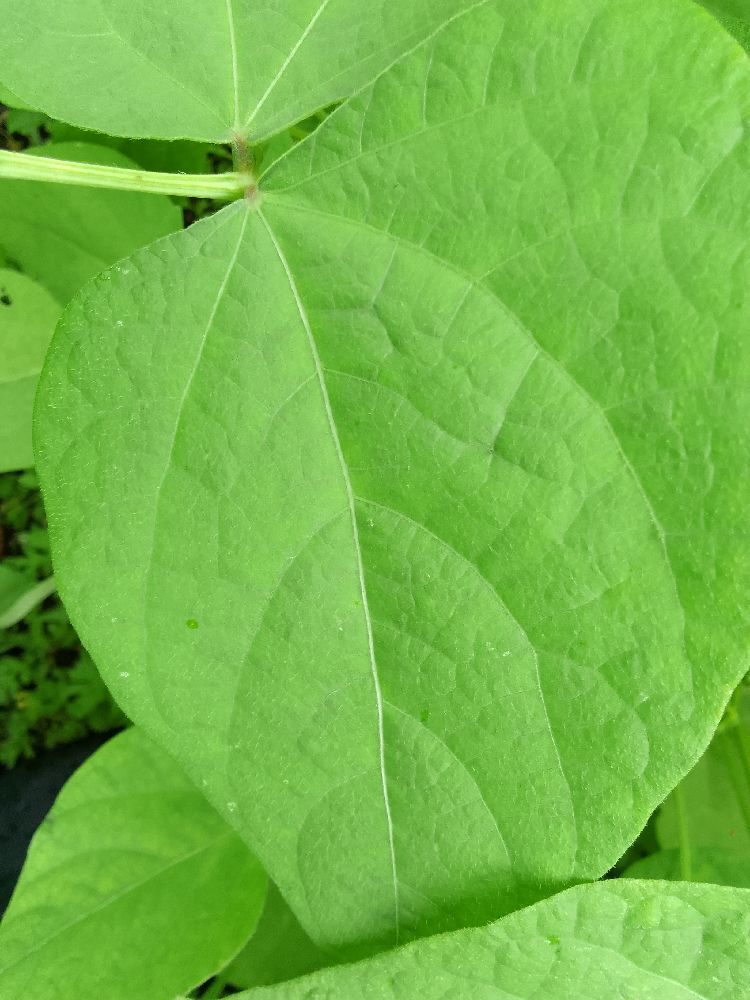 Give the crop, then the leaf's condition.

maize, healthy
